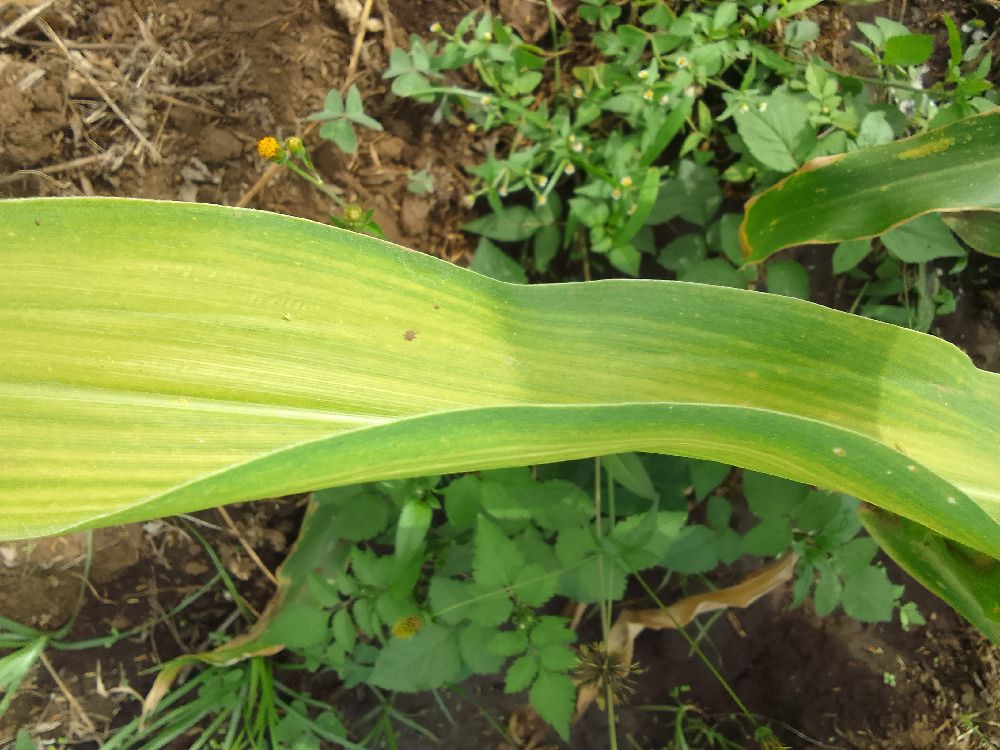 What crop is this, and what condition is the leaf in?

maize, maize lethal necrosis
